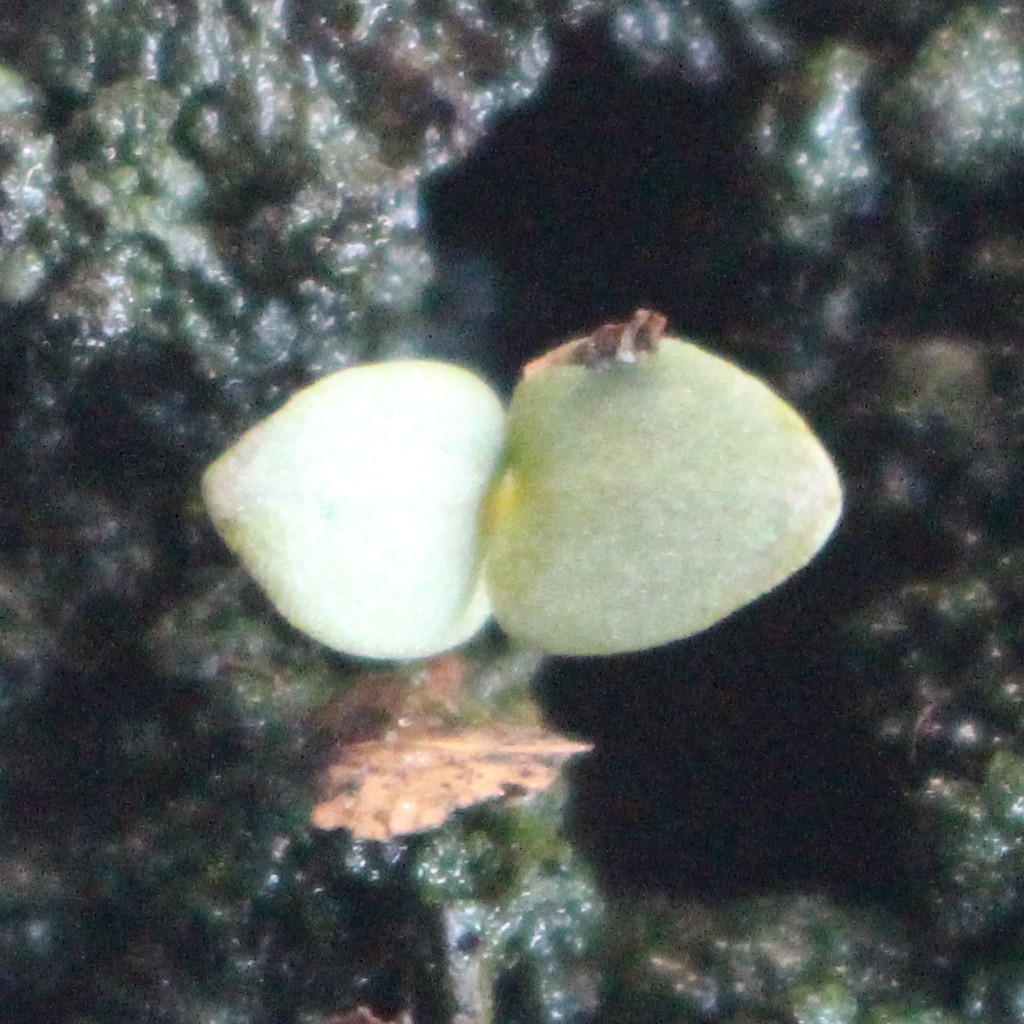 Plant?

Veronica persica
